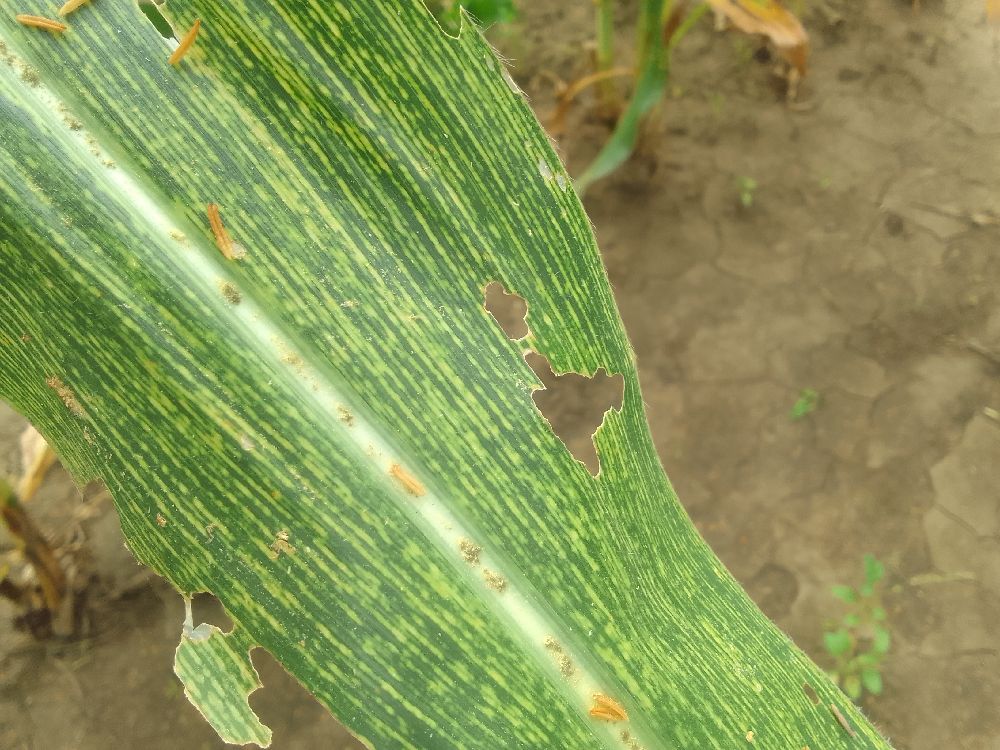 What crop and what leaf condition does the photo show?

maize, maize streak virus
